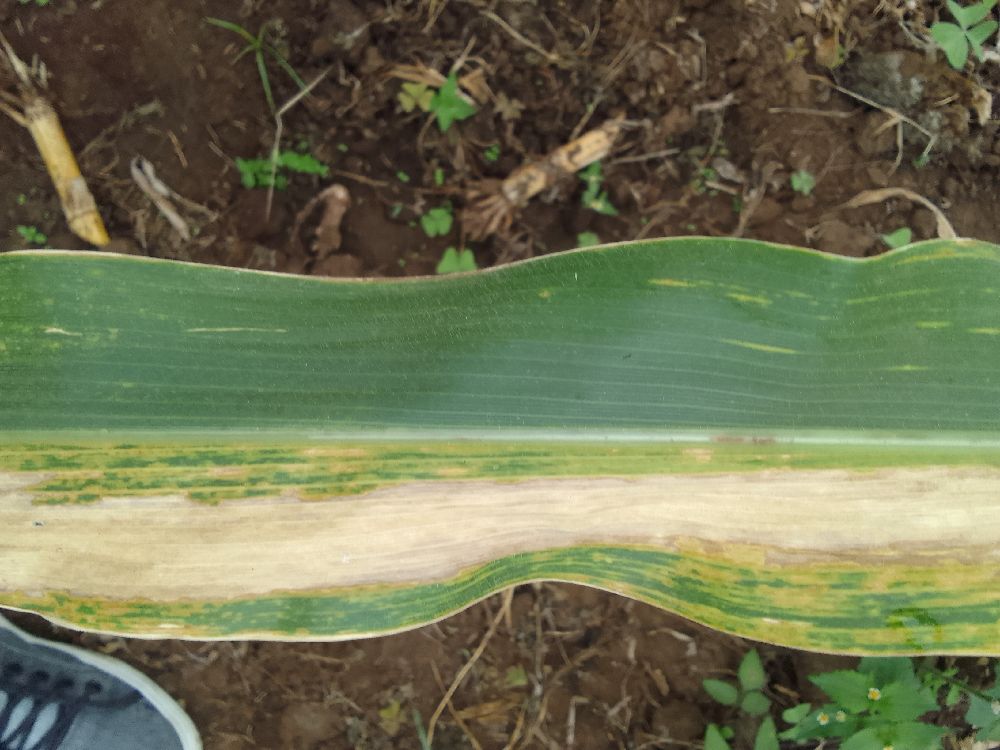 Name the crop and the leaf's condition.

maize, maize lethal necrosis
